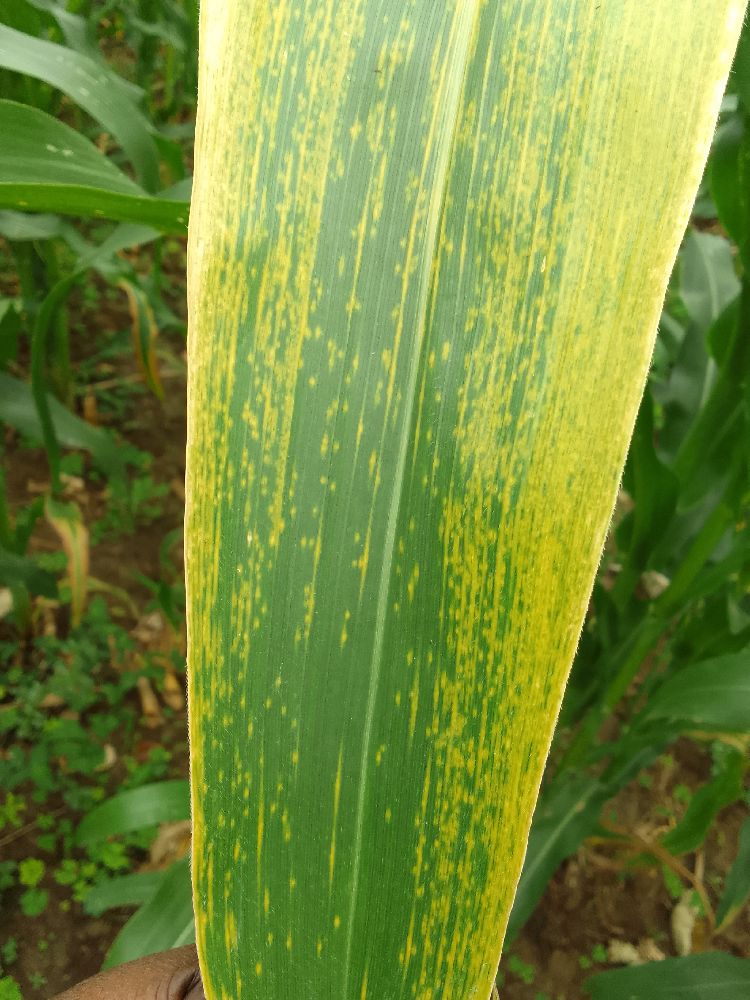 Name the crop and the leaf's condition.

maize, maize lethal necrosis
